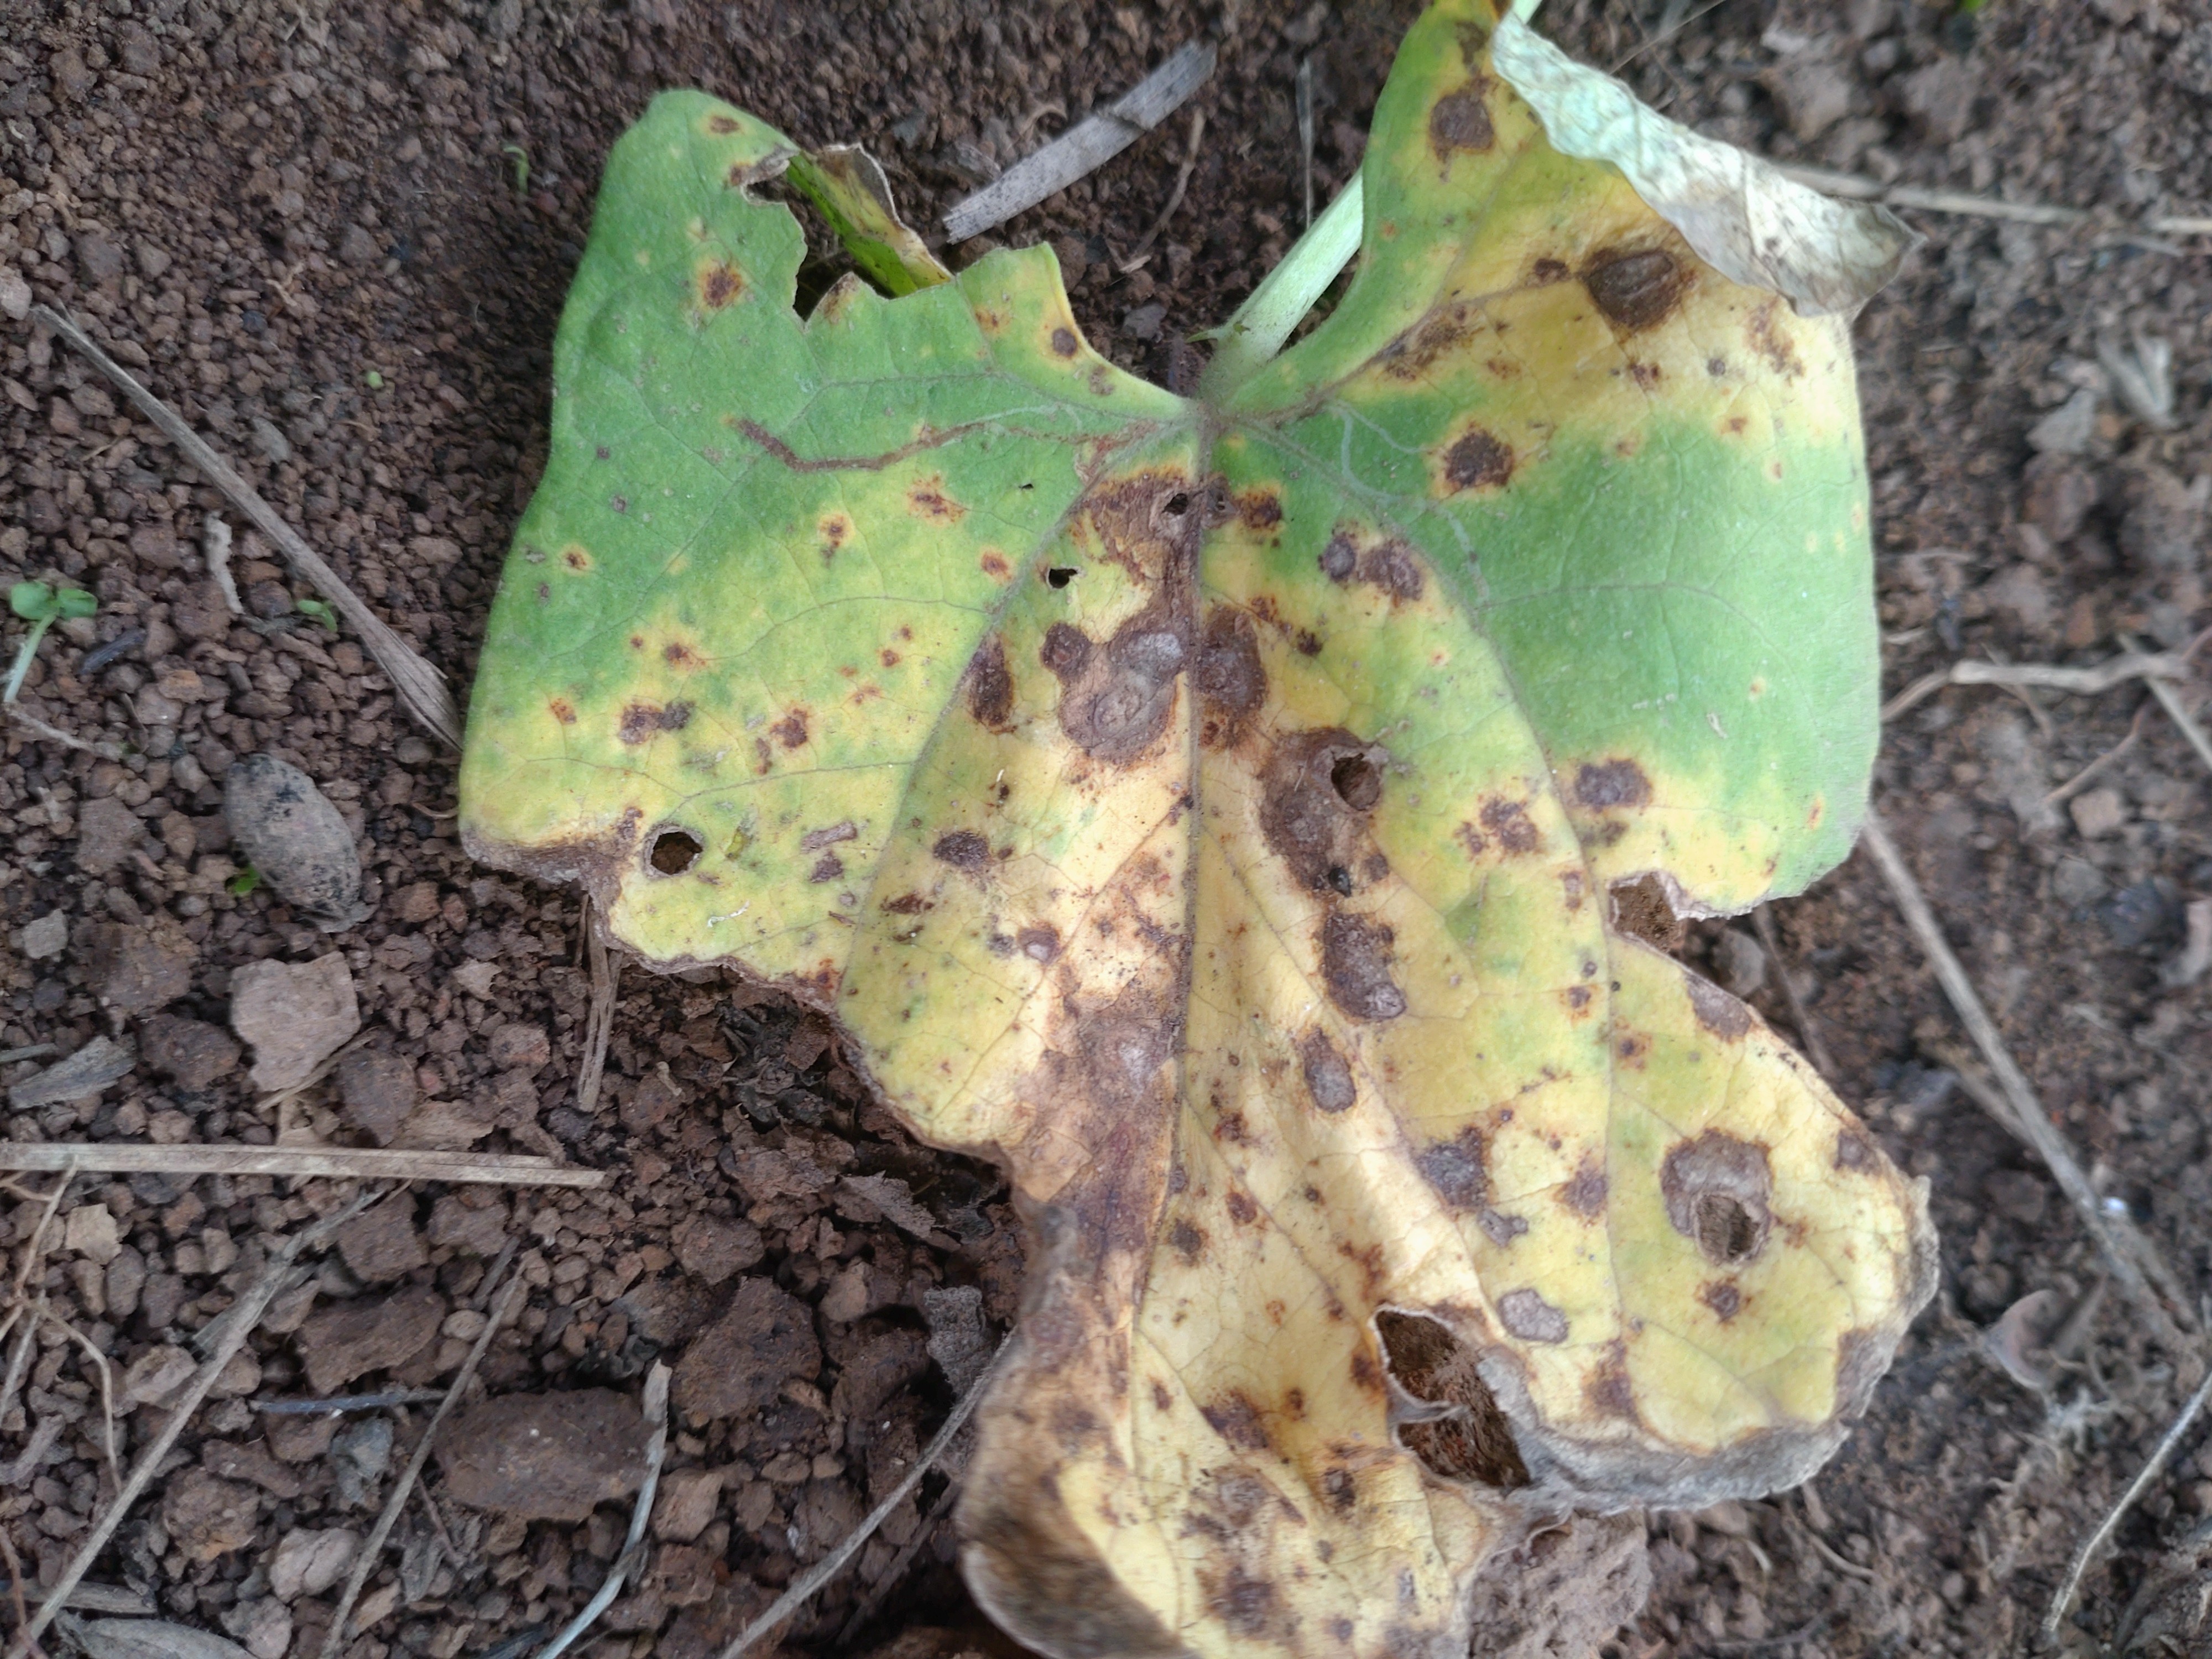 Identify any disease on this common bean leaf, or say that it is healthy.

rust
